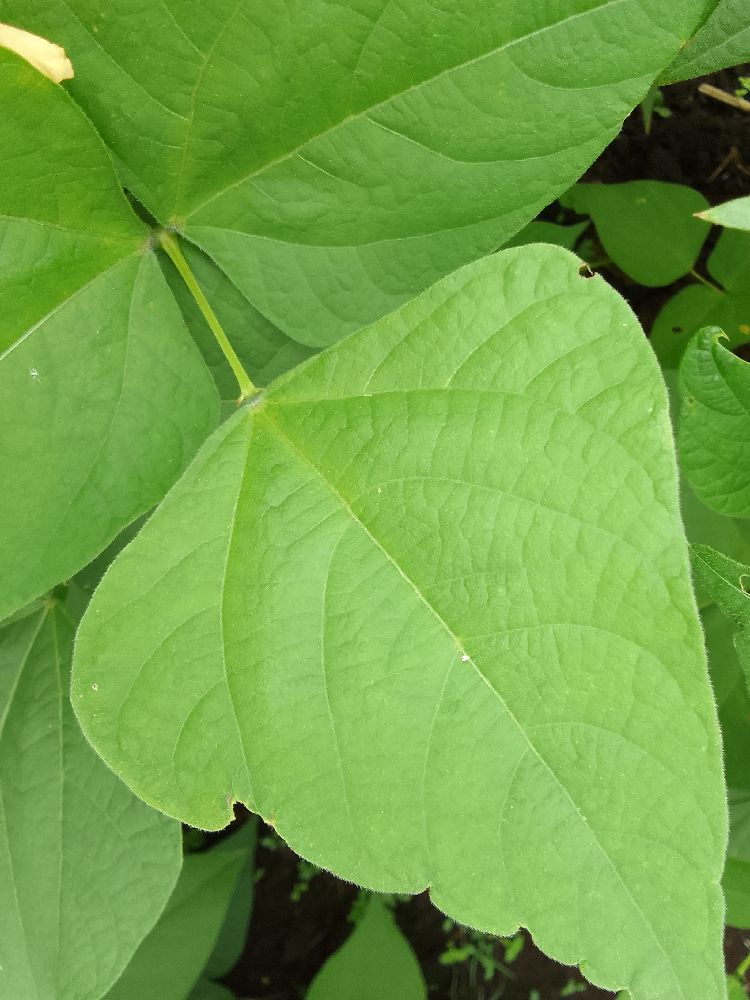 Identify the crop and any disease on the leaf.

common bean, healthy
